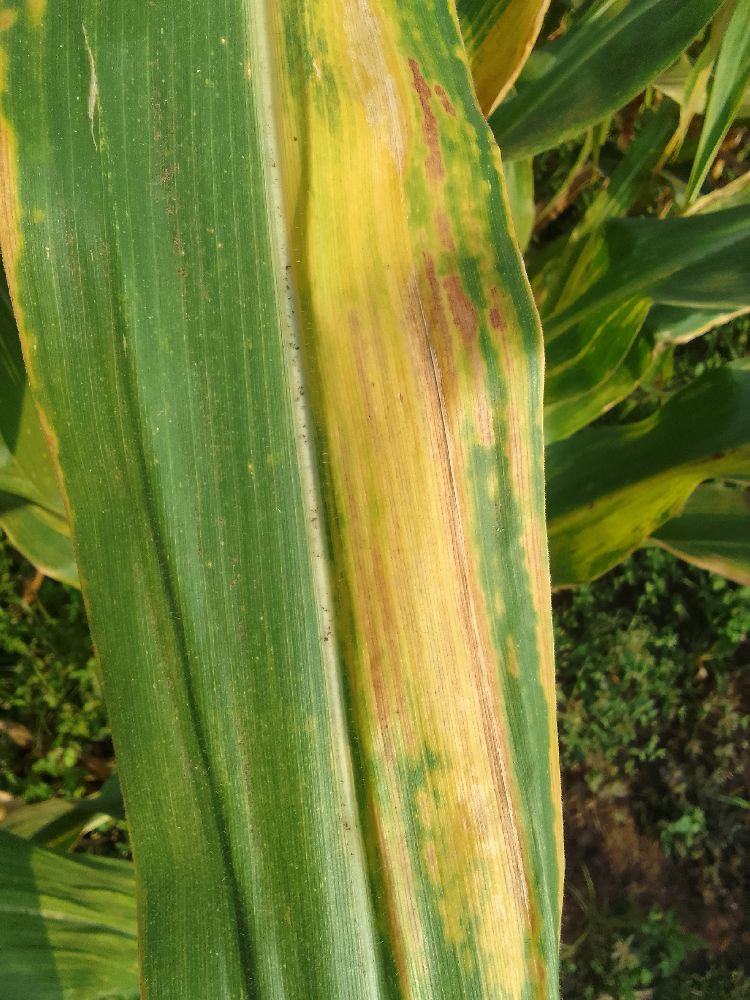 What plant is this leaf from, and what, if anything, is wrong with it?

maize, maize lethal necrosis
